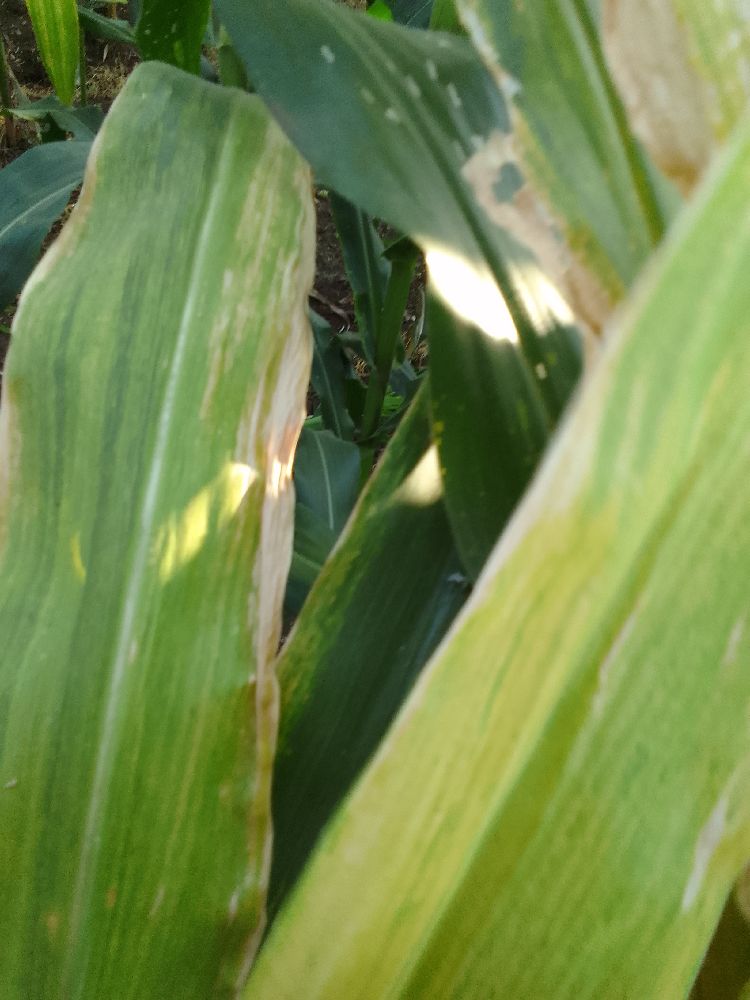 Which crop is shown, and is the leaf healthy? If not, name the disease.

maize, maize lethal necrosis
